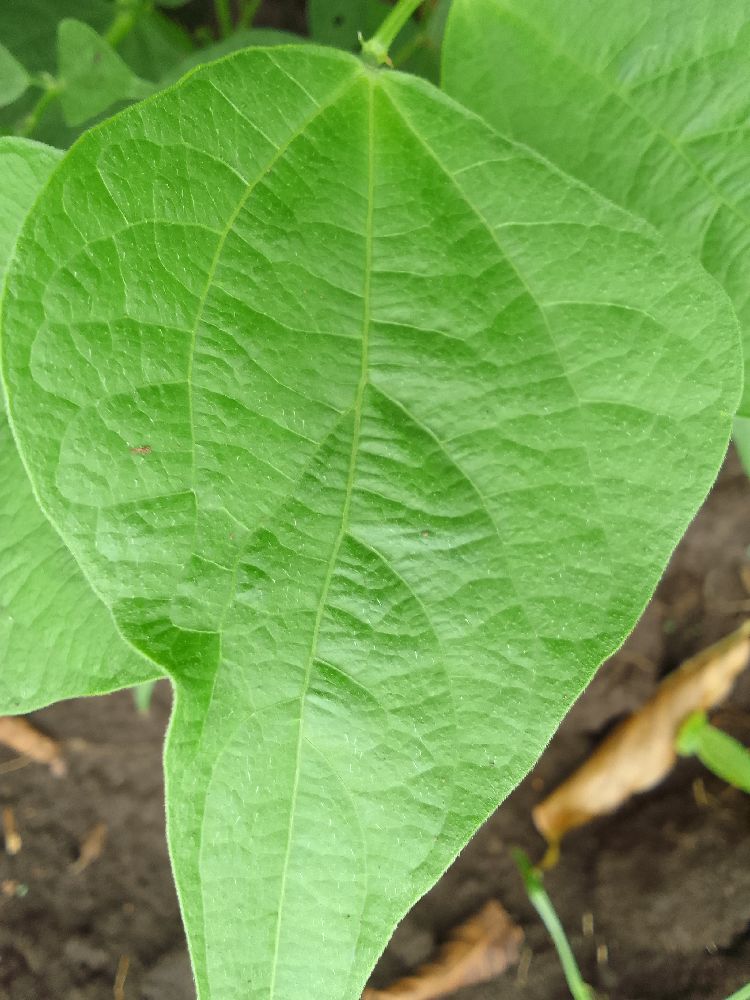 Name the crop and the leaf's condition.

common bean, healthy
